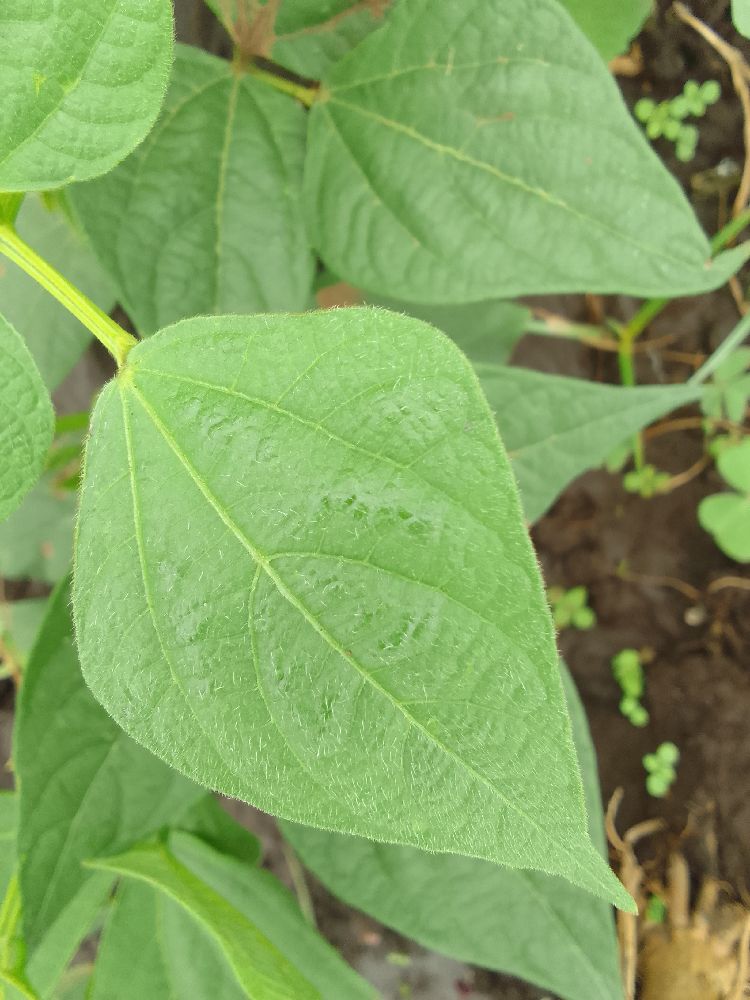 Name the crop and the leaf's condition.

common bean, healthy
